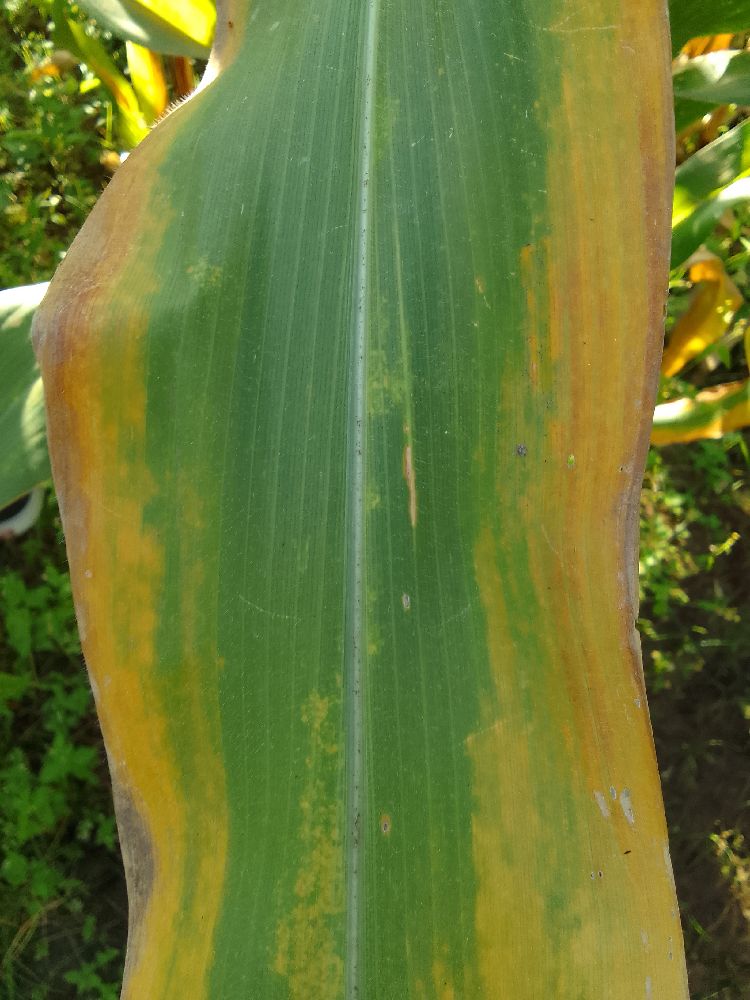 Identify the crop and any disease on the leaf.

maize, maize lethal necrosis
